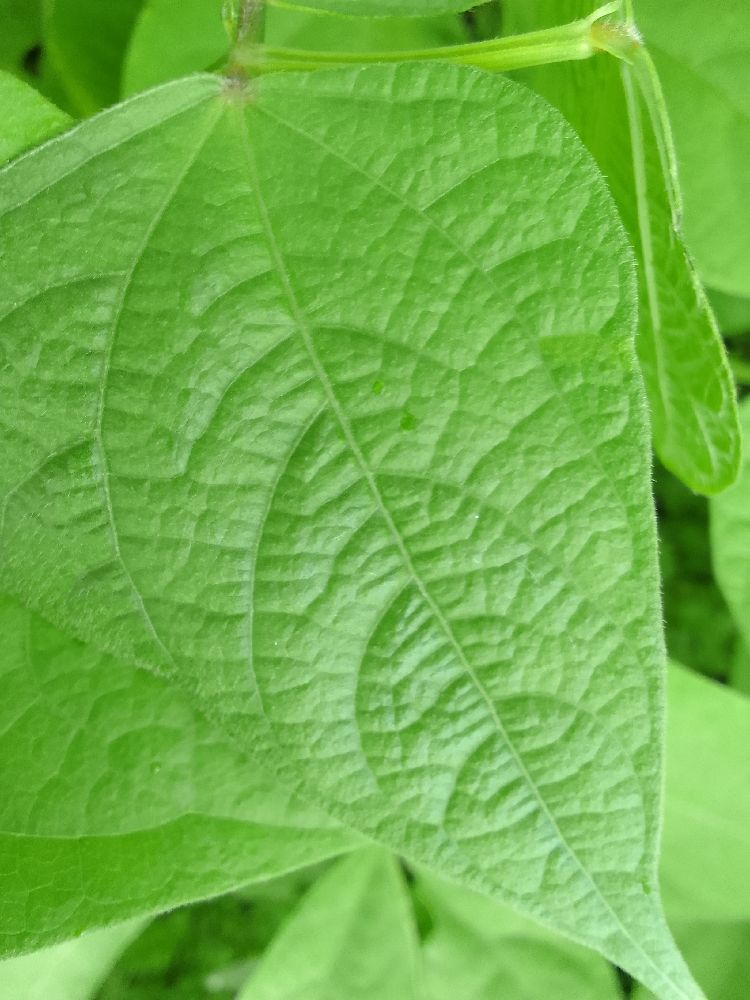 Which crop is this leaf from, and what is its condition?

common bean, healthy
